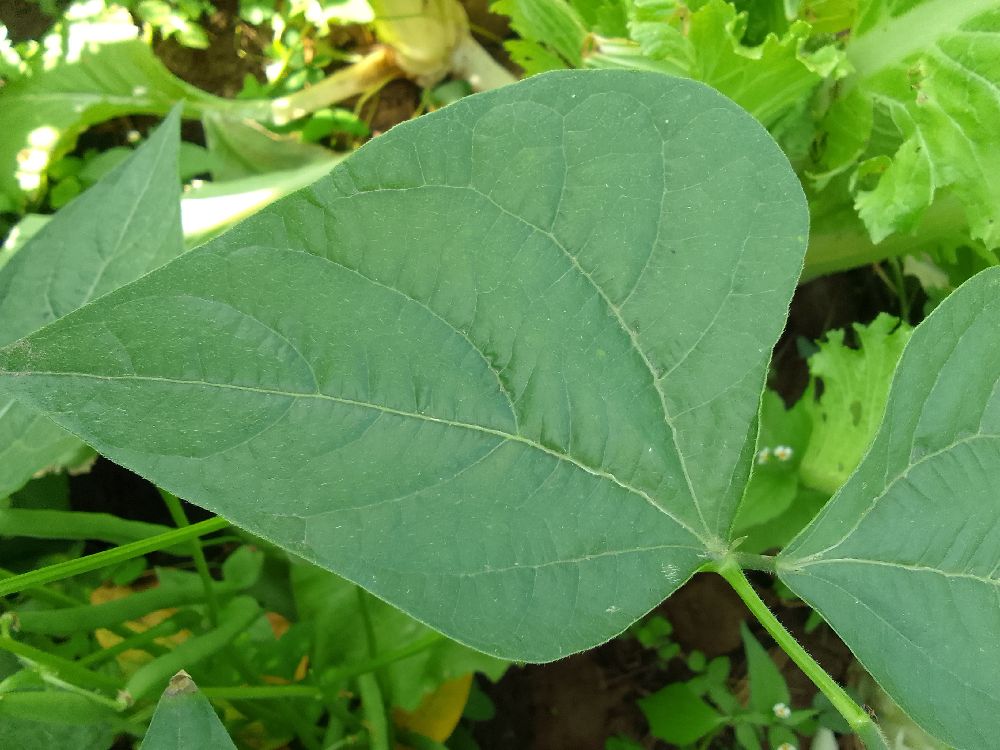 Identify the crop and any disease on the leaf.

common bean, healthy
